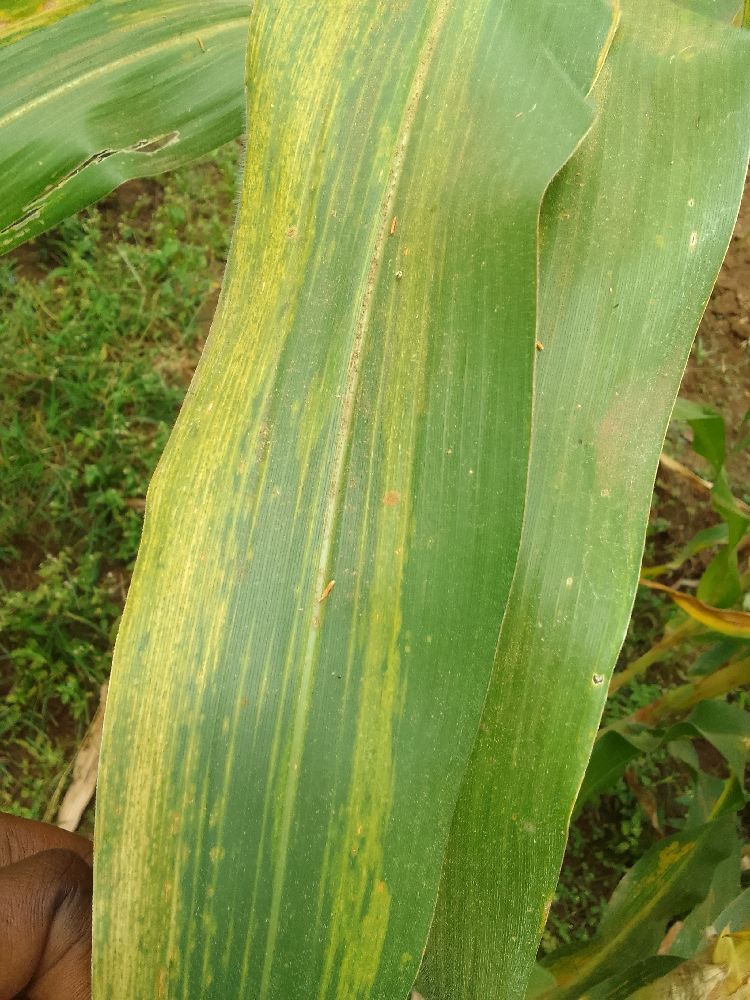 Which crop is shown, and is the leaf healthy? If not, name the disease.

maize, maize lethal necrosis
